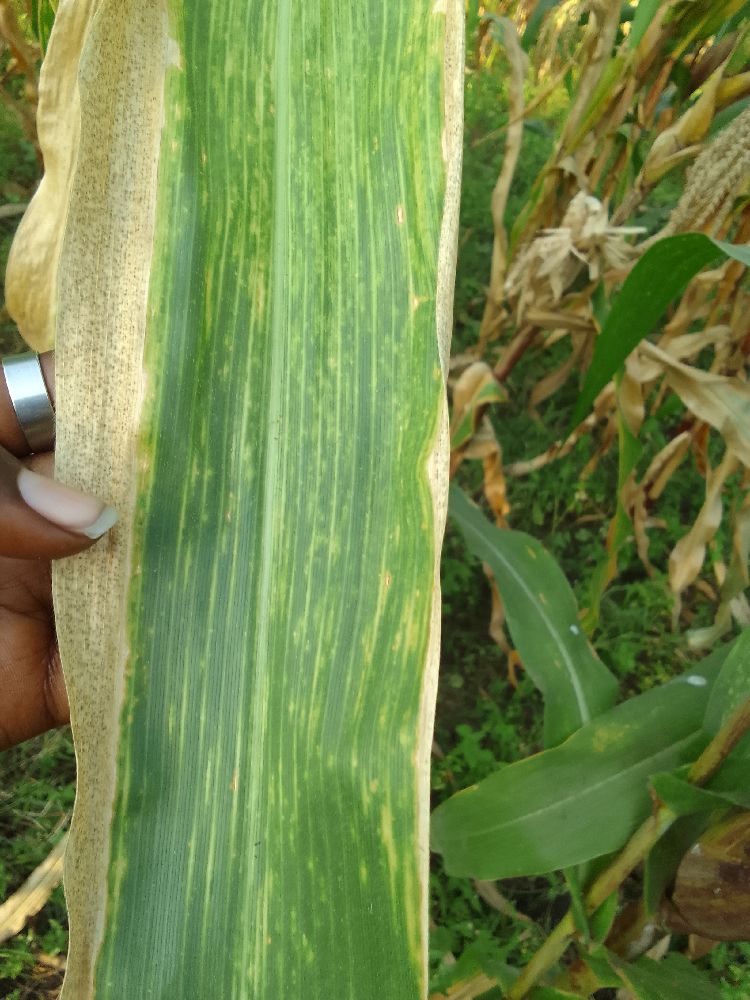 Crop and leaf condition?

maize, maize lethal necrosis
